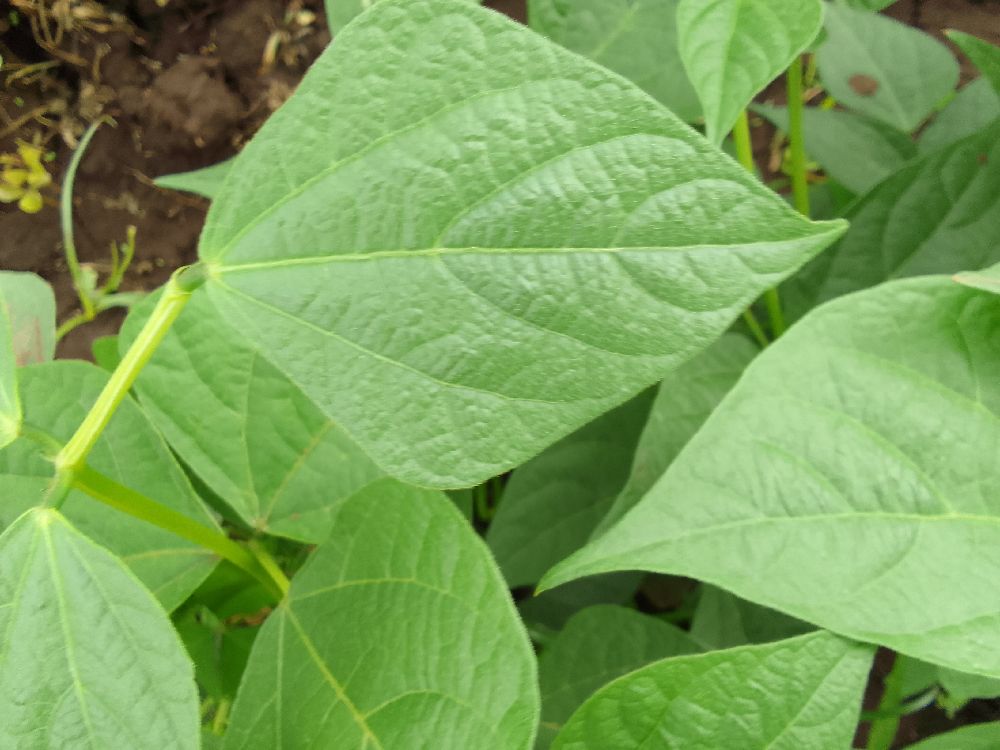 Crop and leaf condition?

common bean, healthy
